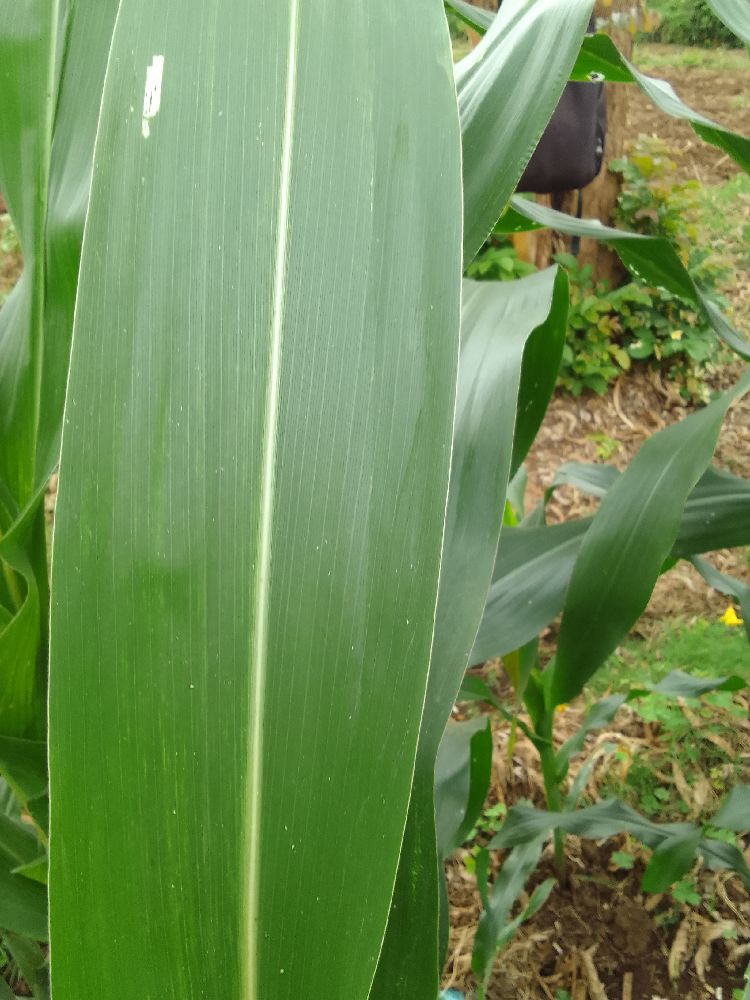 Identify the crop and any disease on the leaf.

maize, healthy
